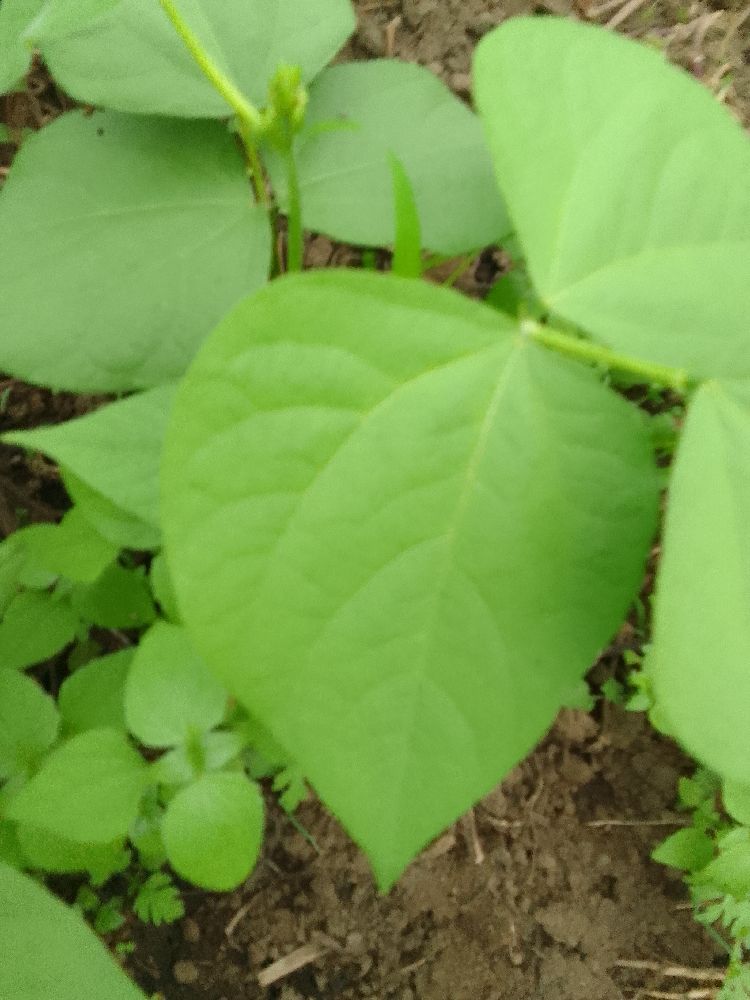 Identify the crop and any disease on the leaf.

common bean, healthy
